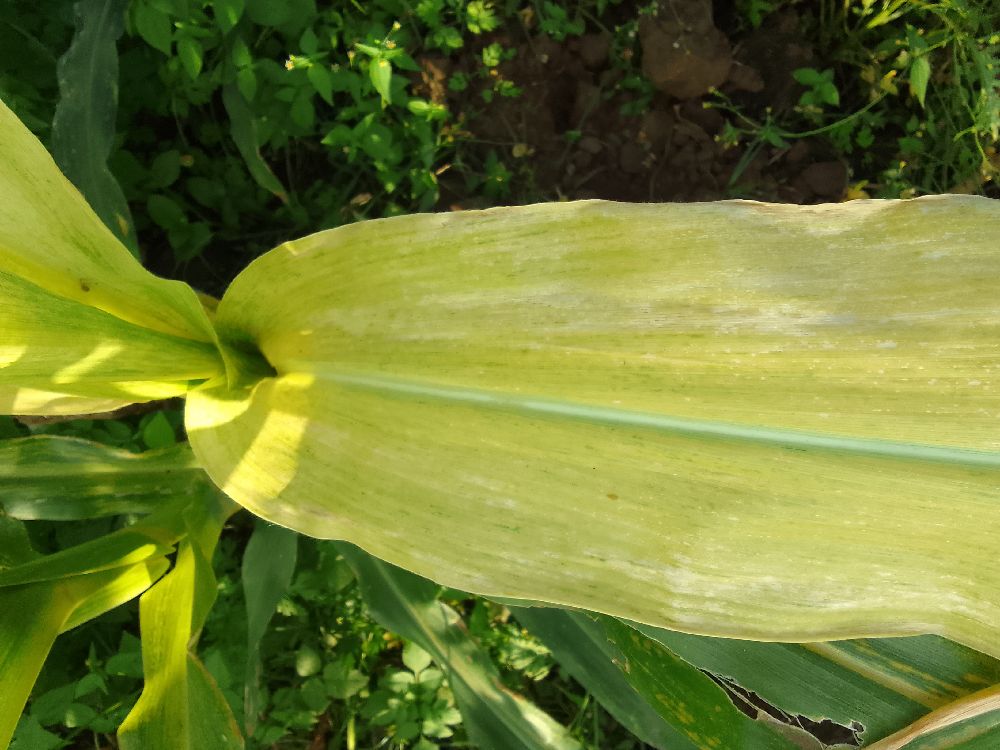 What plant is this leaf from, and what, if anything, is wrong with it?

maize, maize lethal necrosis
